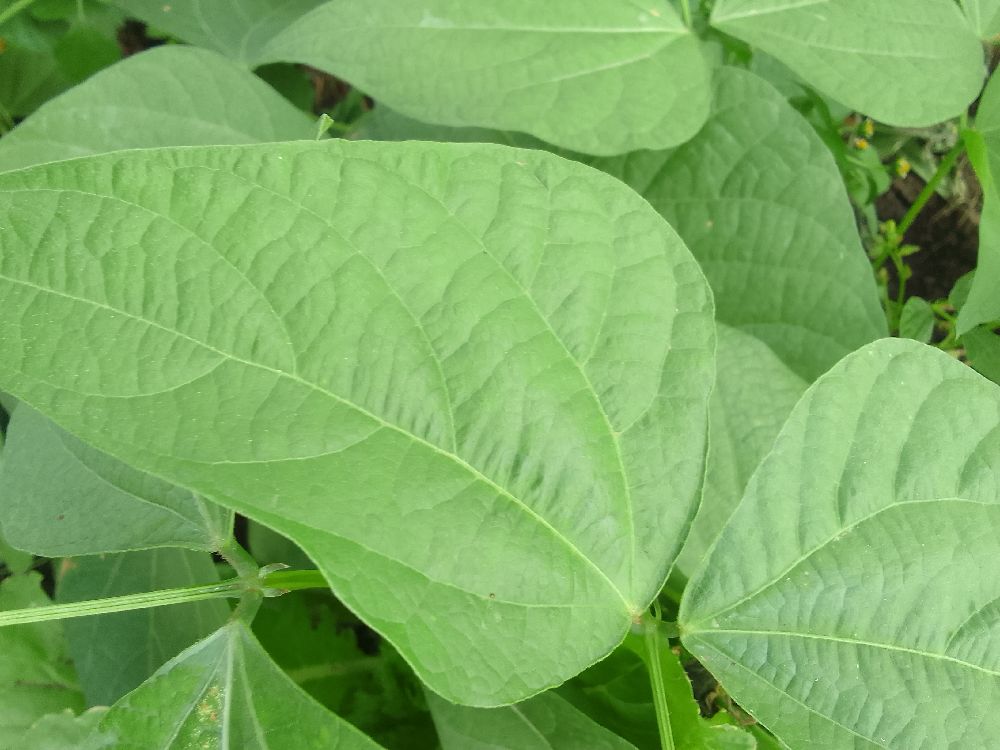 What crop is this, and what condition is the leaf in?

common bean, healthy
